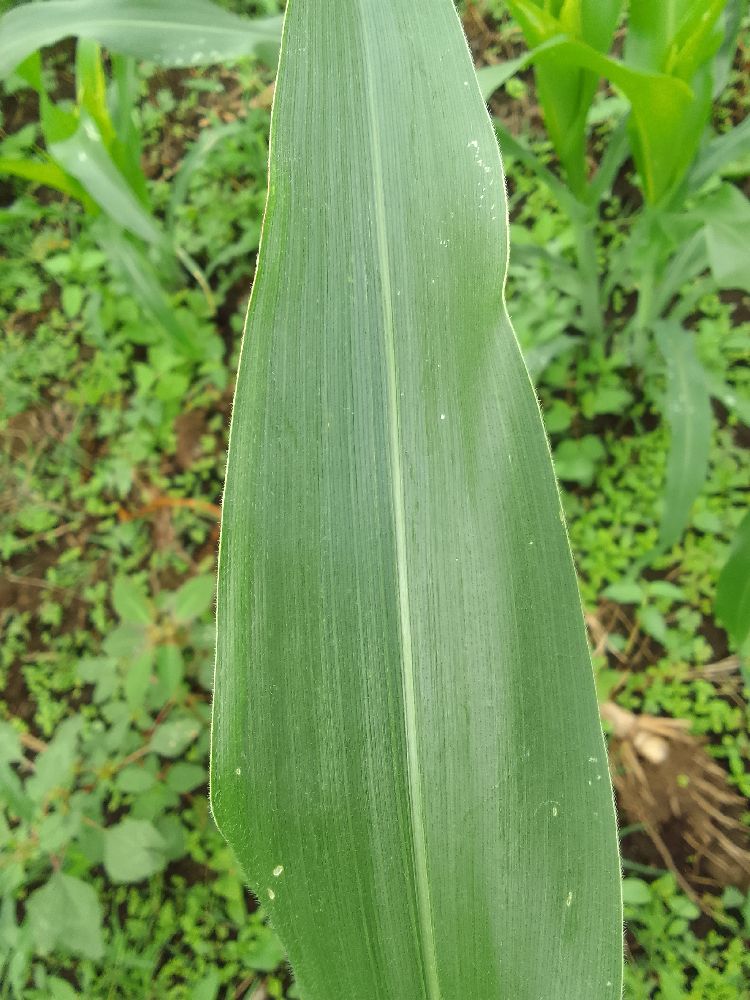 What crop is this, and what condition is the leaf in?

maize, healthy
